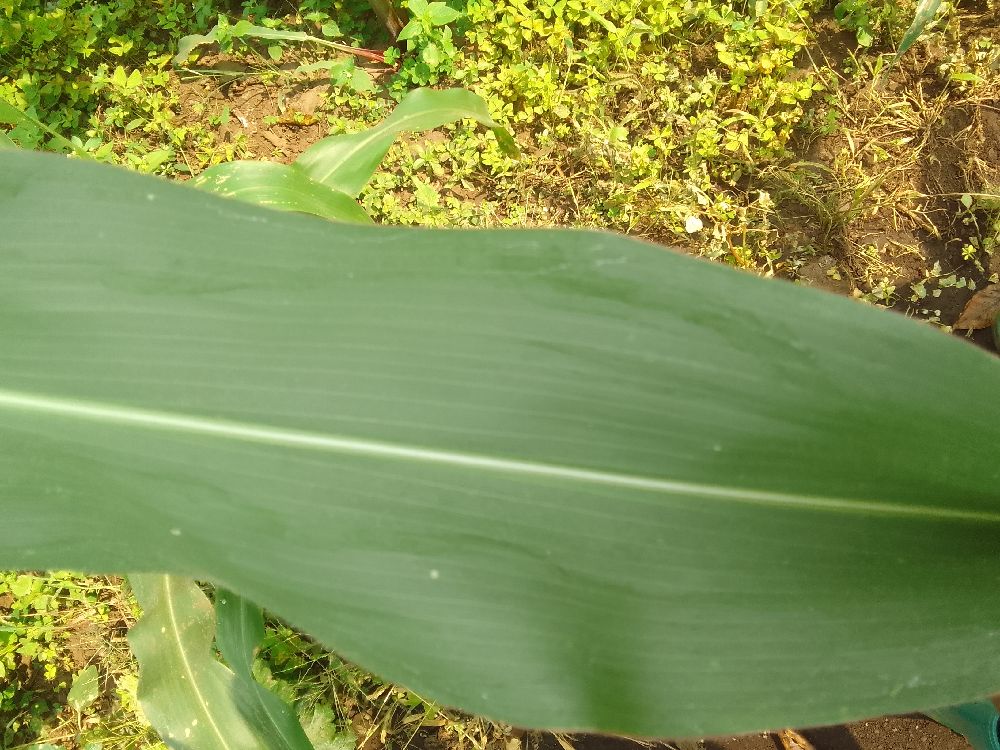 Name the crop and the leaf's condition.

maize, healthy
